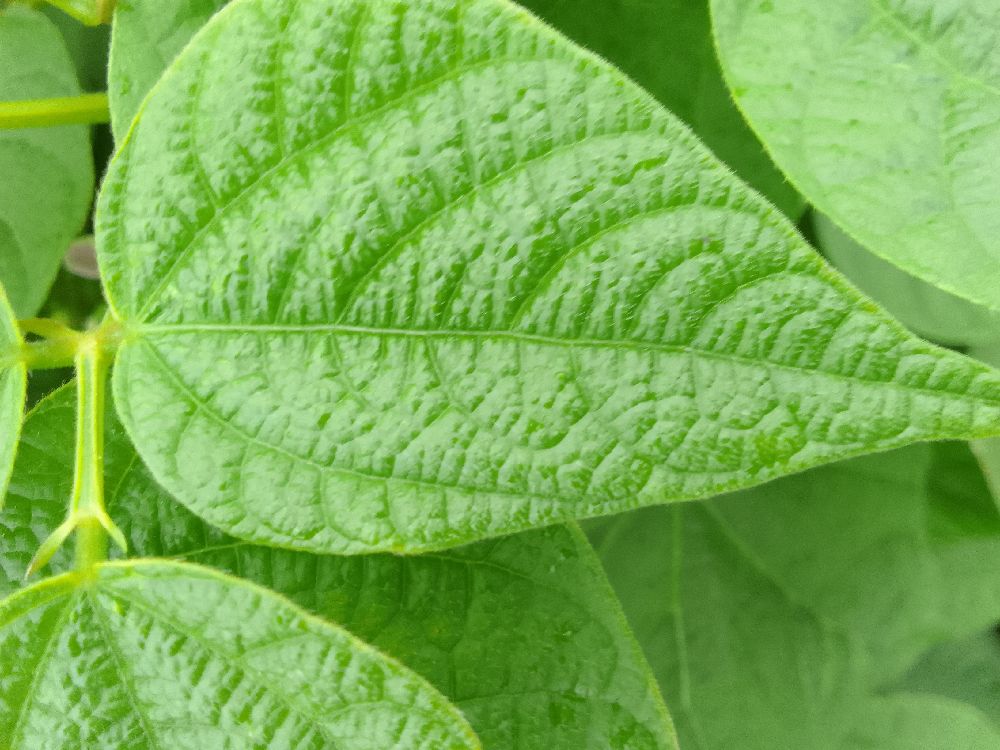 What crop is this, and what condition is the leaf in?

common bean, healthy
